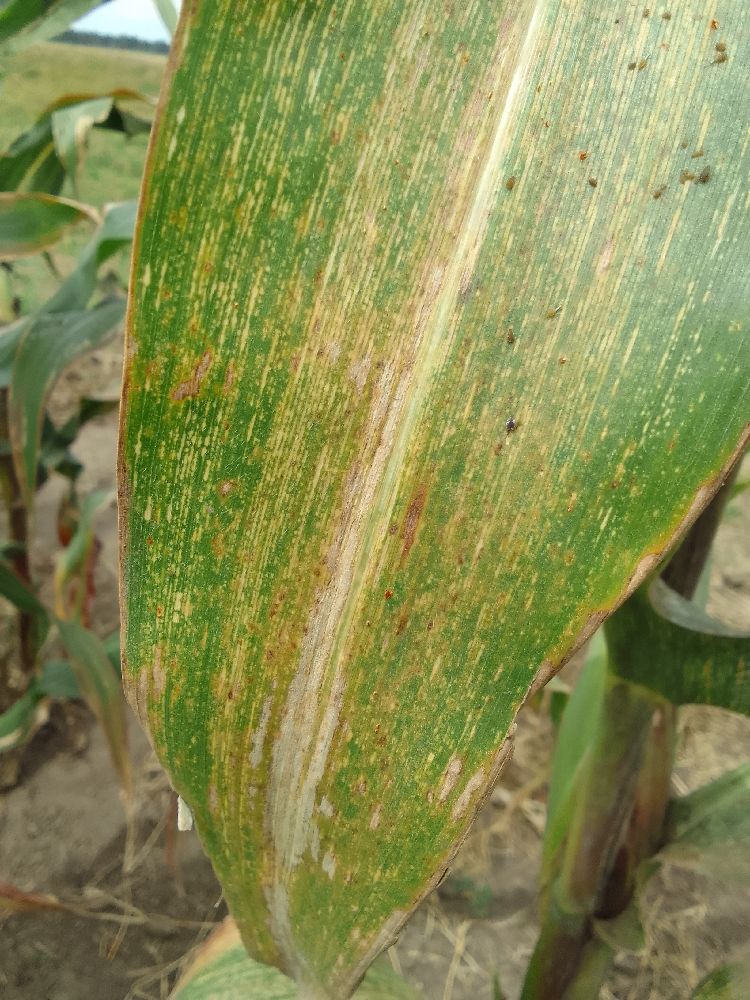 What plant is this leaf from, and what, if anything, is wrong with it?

maize, maize streak virus
